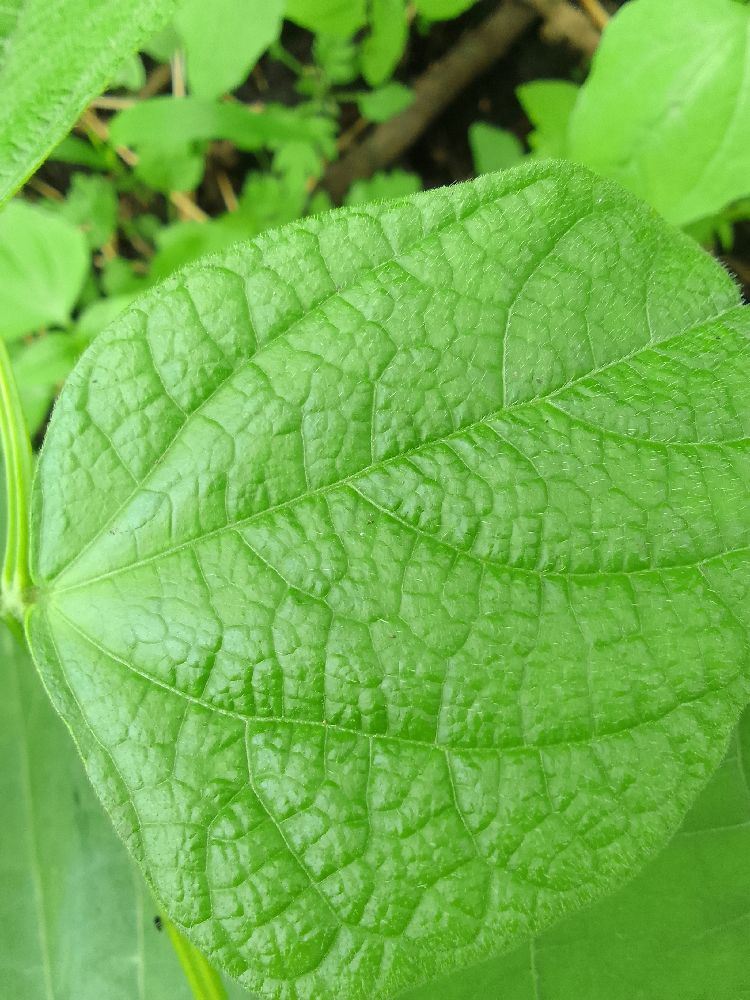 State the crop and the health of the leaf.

common bean, healthy
